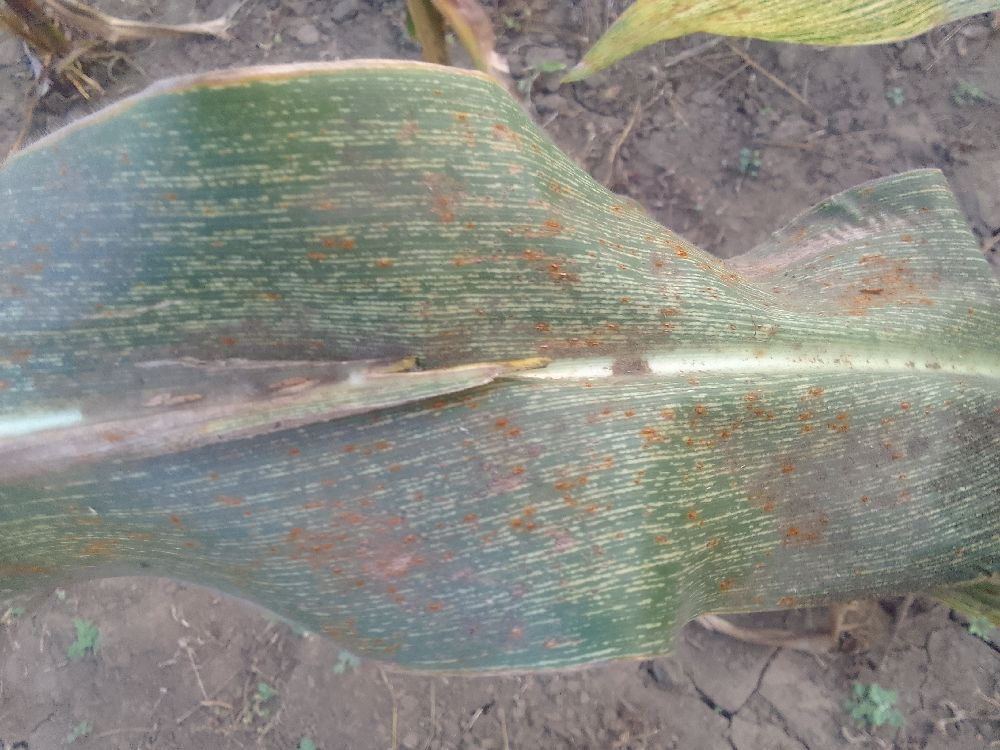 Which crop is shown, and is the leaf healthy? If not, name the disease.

maize, maize streak virus
